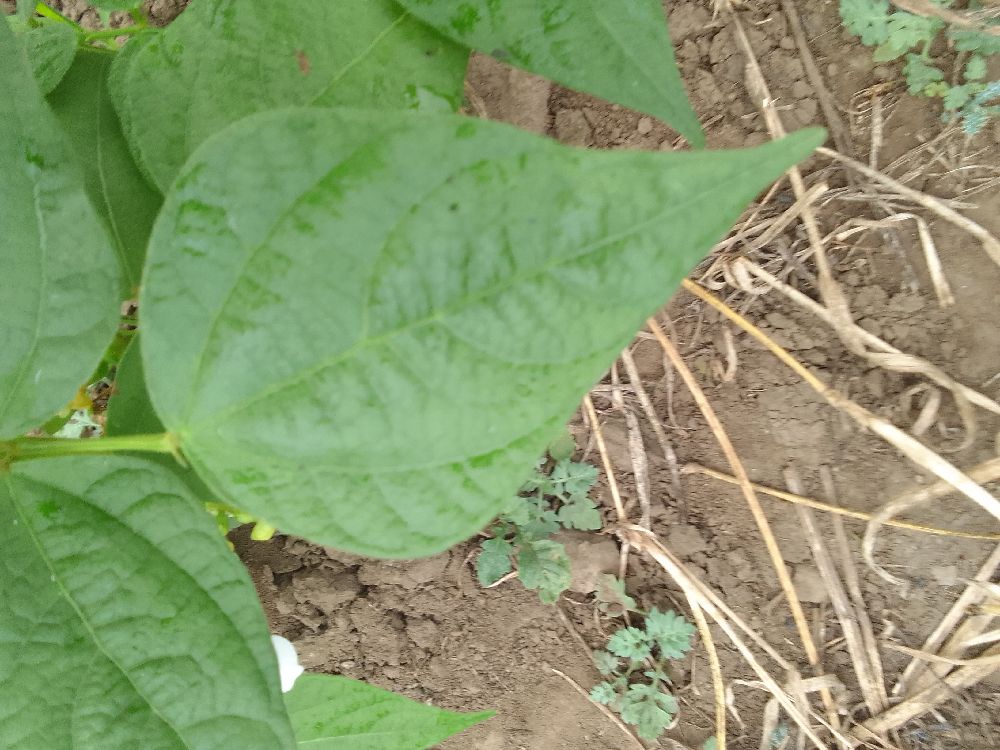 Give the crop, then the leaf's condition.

common bean, healthy
